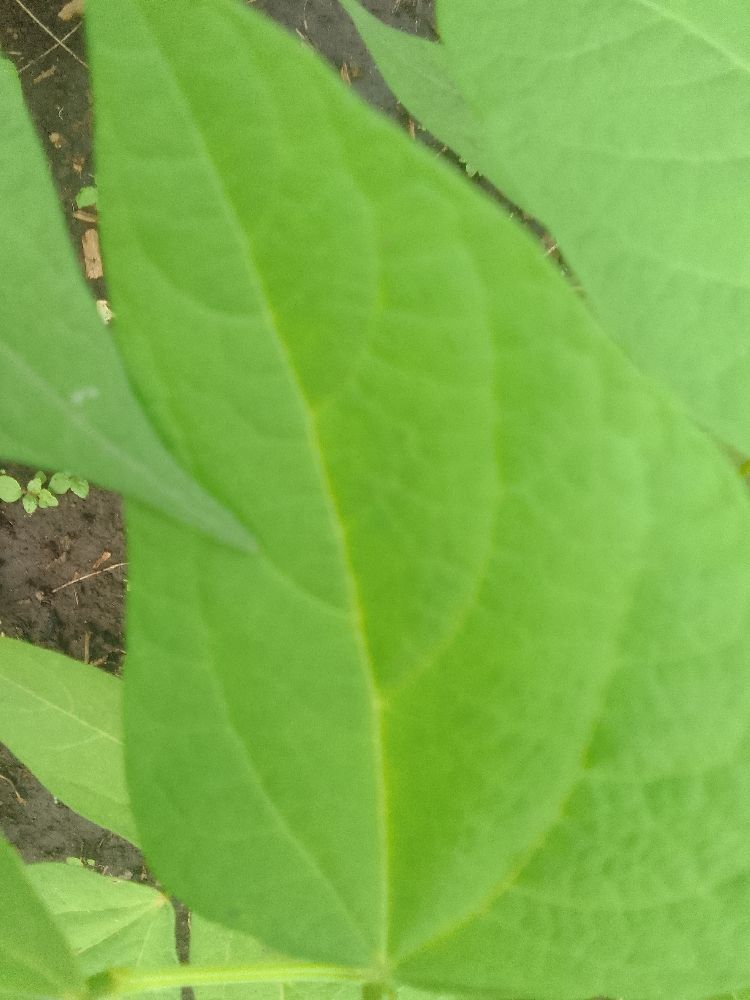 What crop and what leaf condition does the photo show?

common bean, healthy
